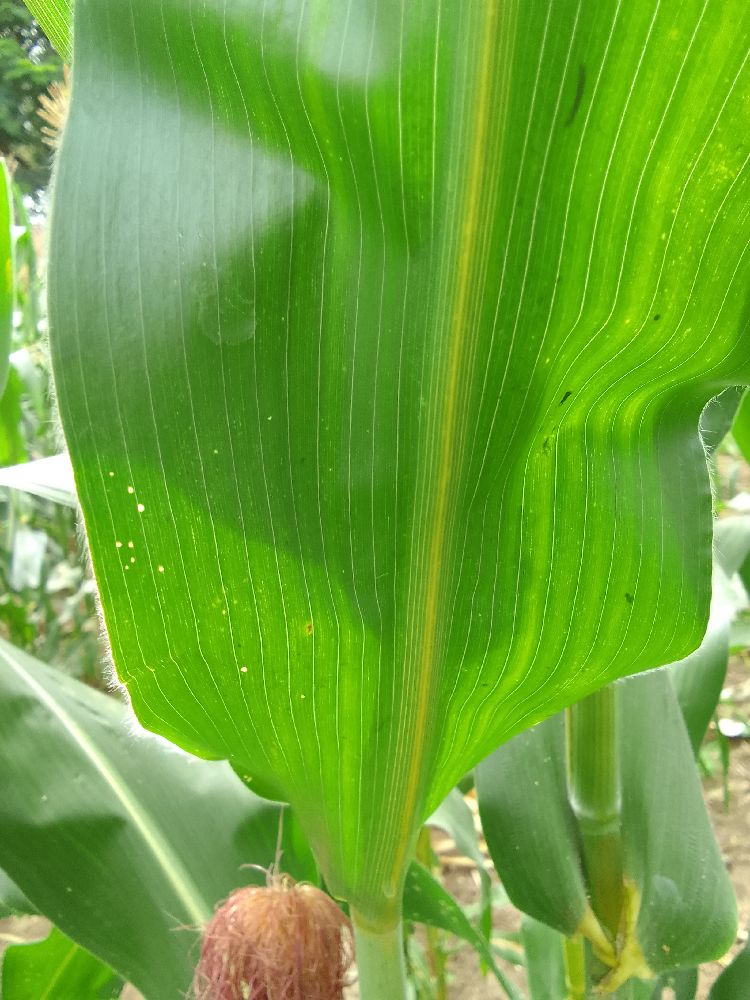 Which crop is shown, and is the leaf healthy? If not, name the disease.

maize, healthy
